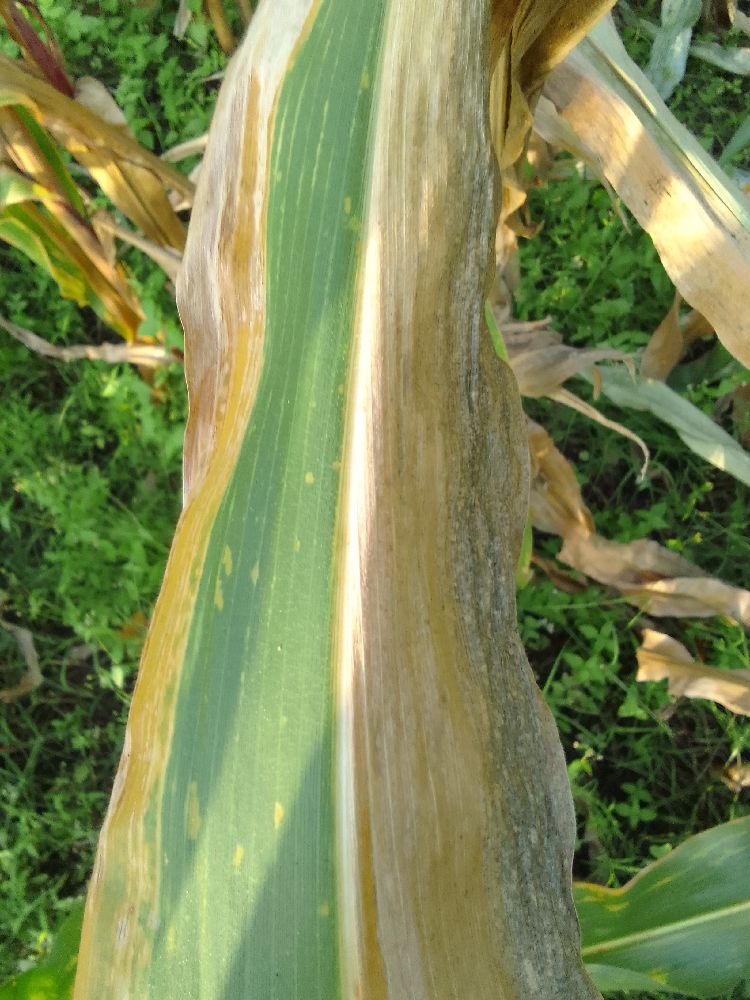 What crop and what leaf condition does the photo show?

maize, maize lethal necrosis
